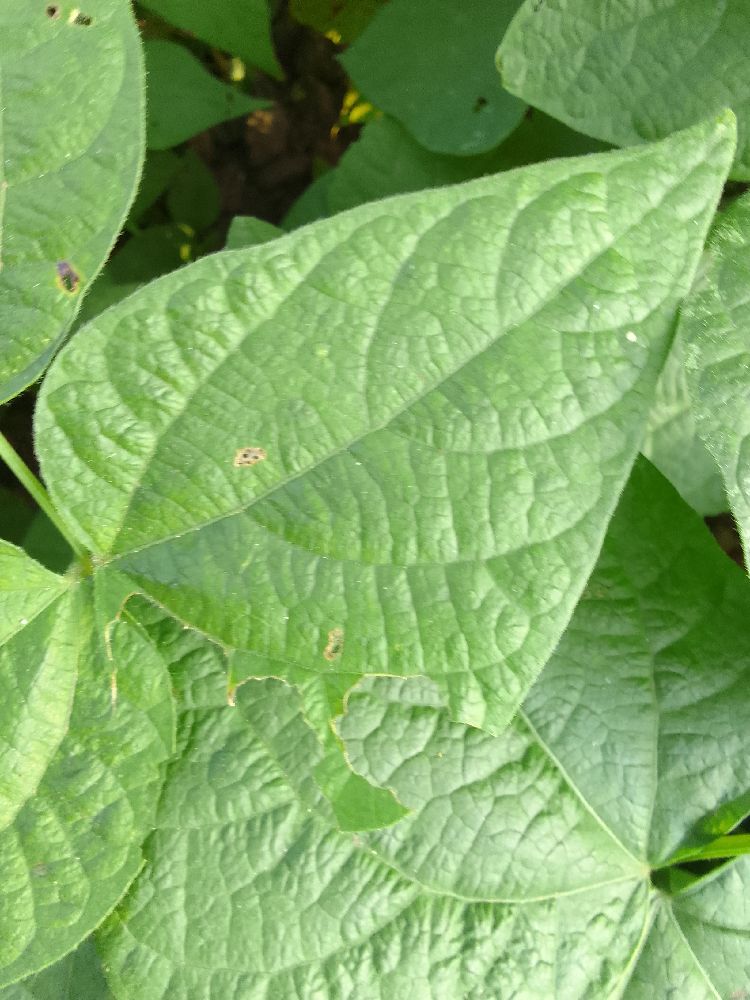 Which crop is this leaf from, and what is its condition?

common bean, healthy
